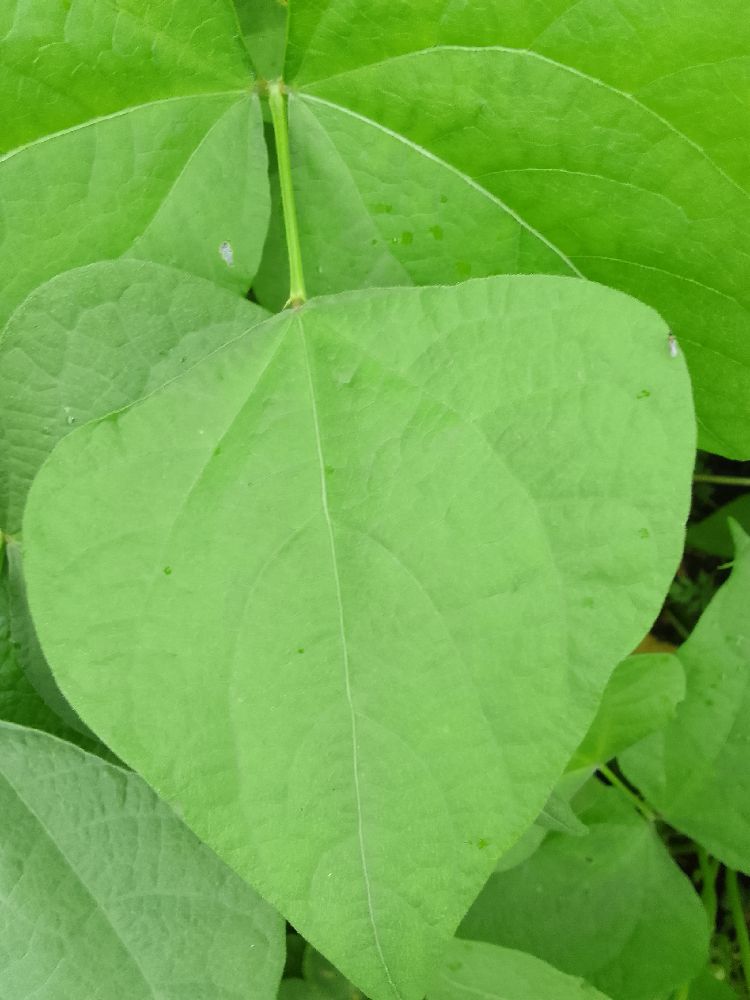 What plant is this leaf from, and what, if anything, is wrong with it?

common bean, healthy
